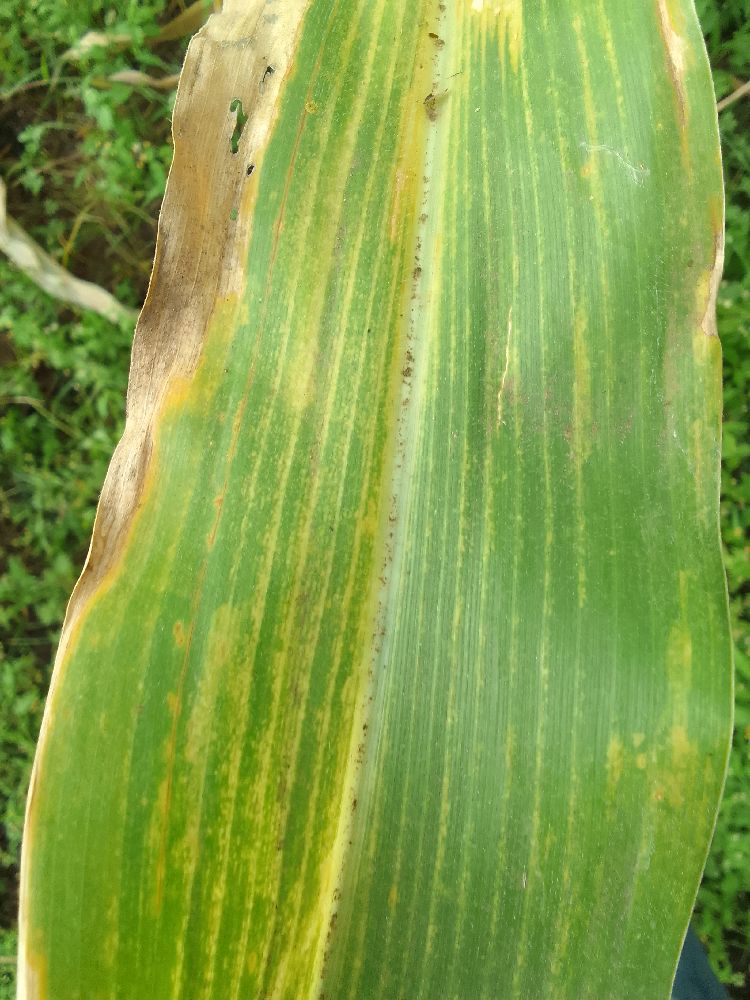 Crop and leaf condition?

maize, maize lethal necrosis
